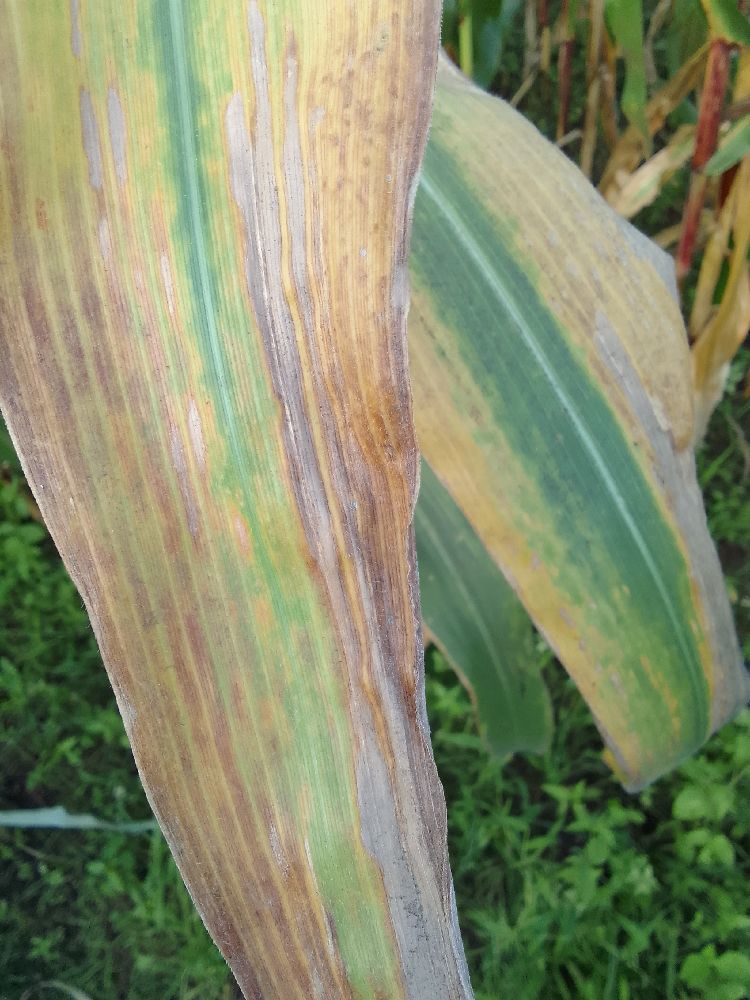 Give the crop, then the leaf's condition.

maize, maize lethal necrosis
